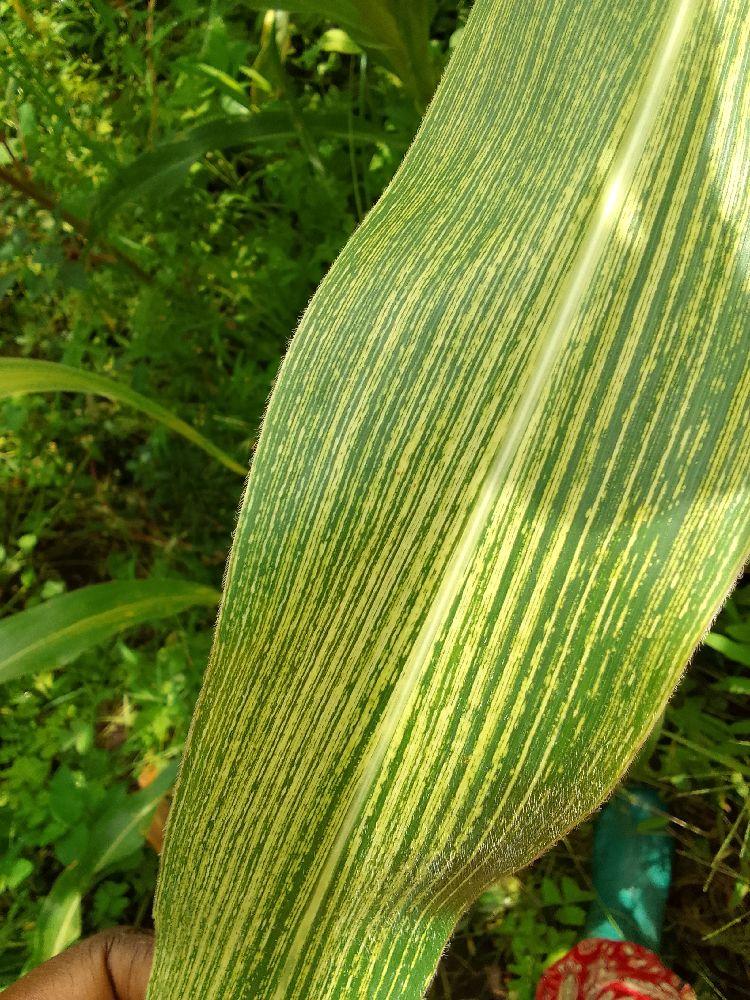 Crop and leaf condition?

maize, maize streak virus
